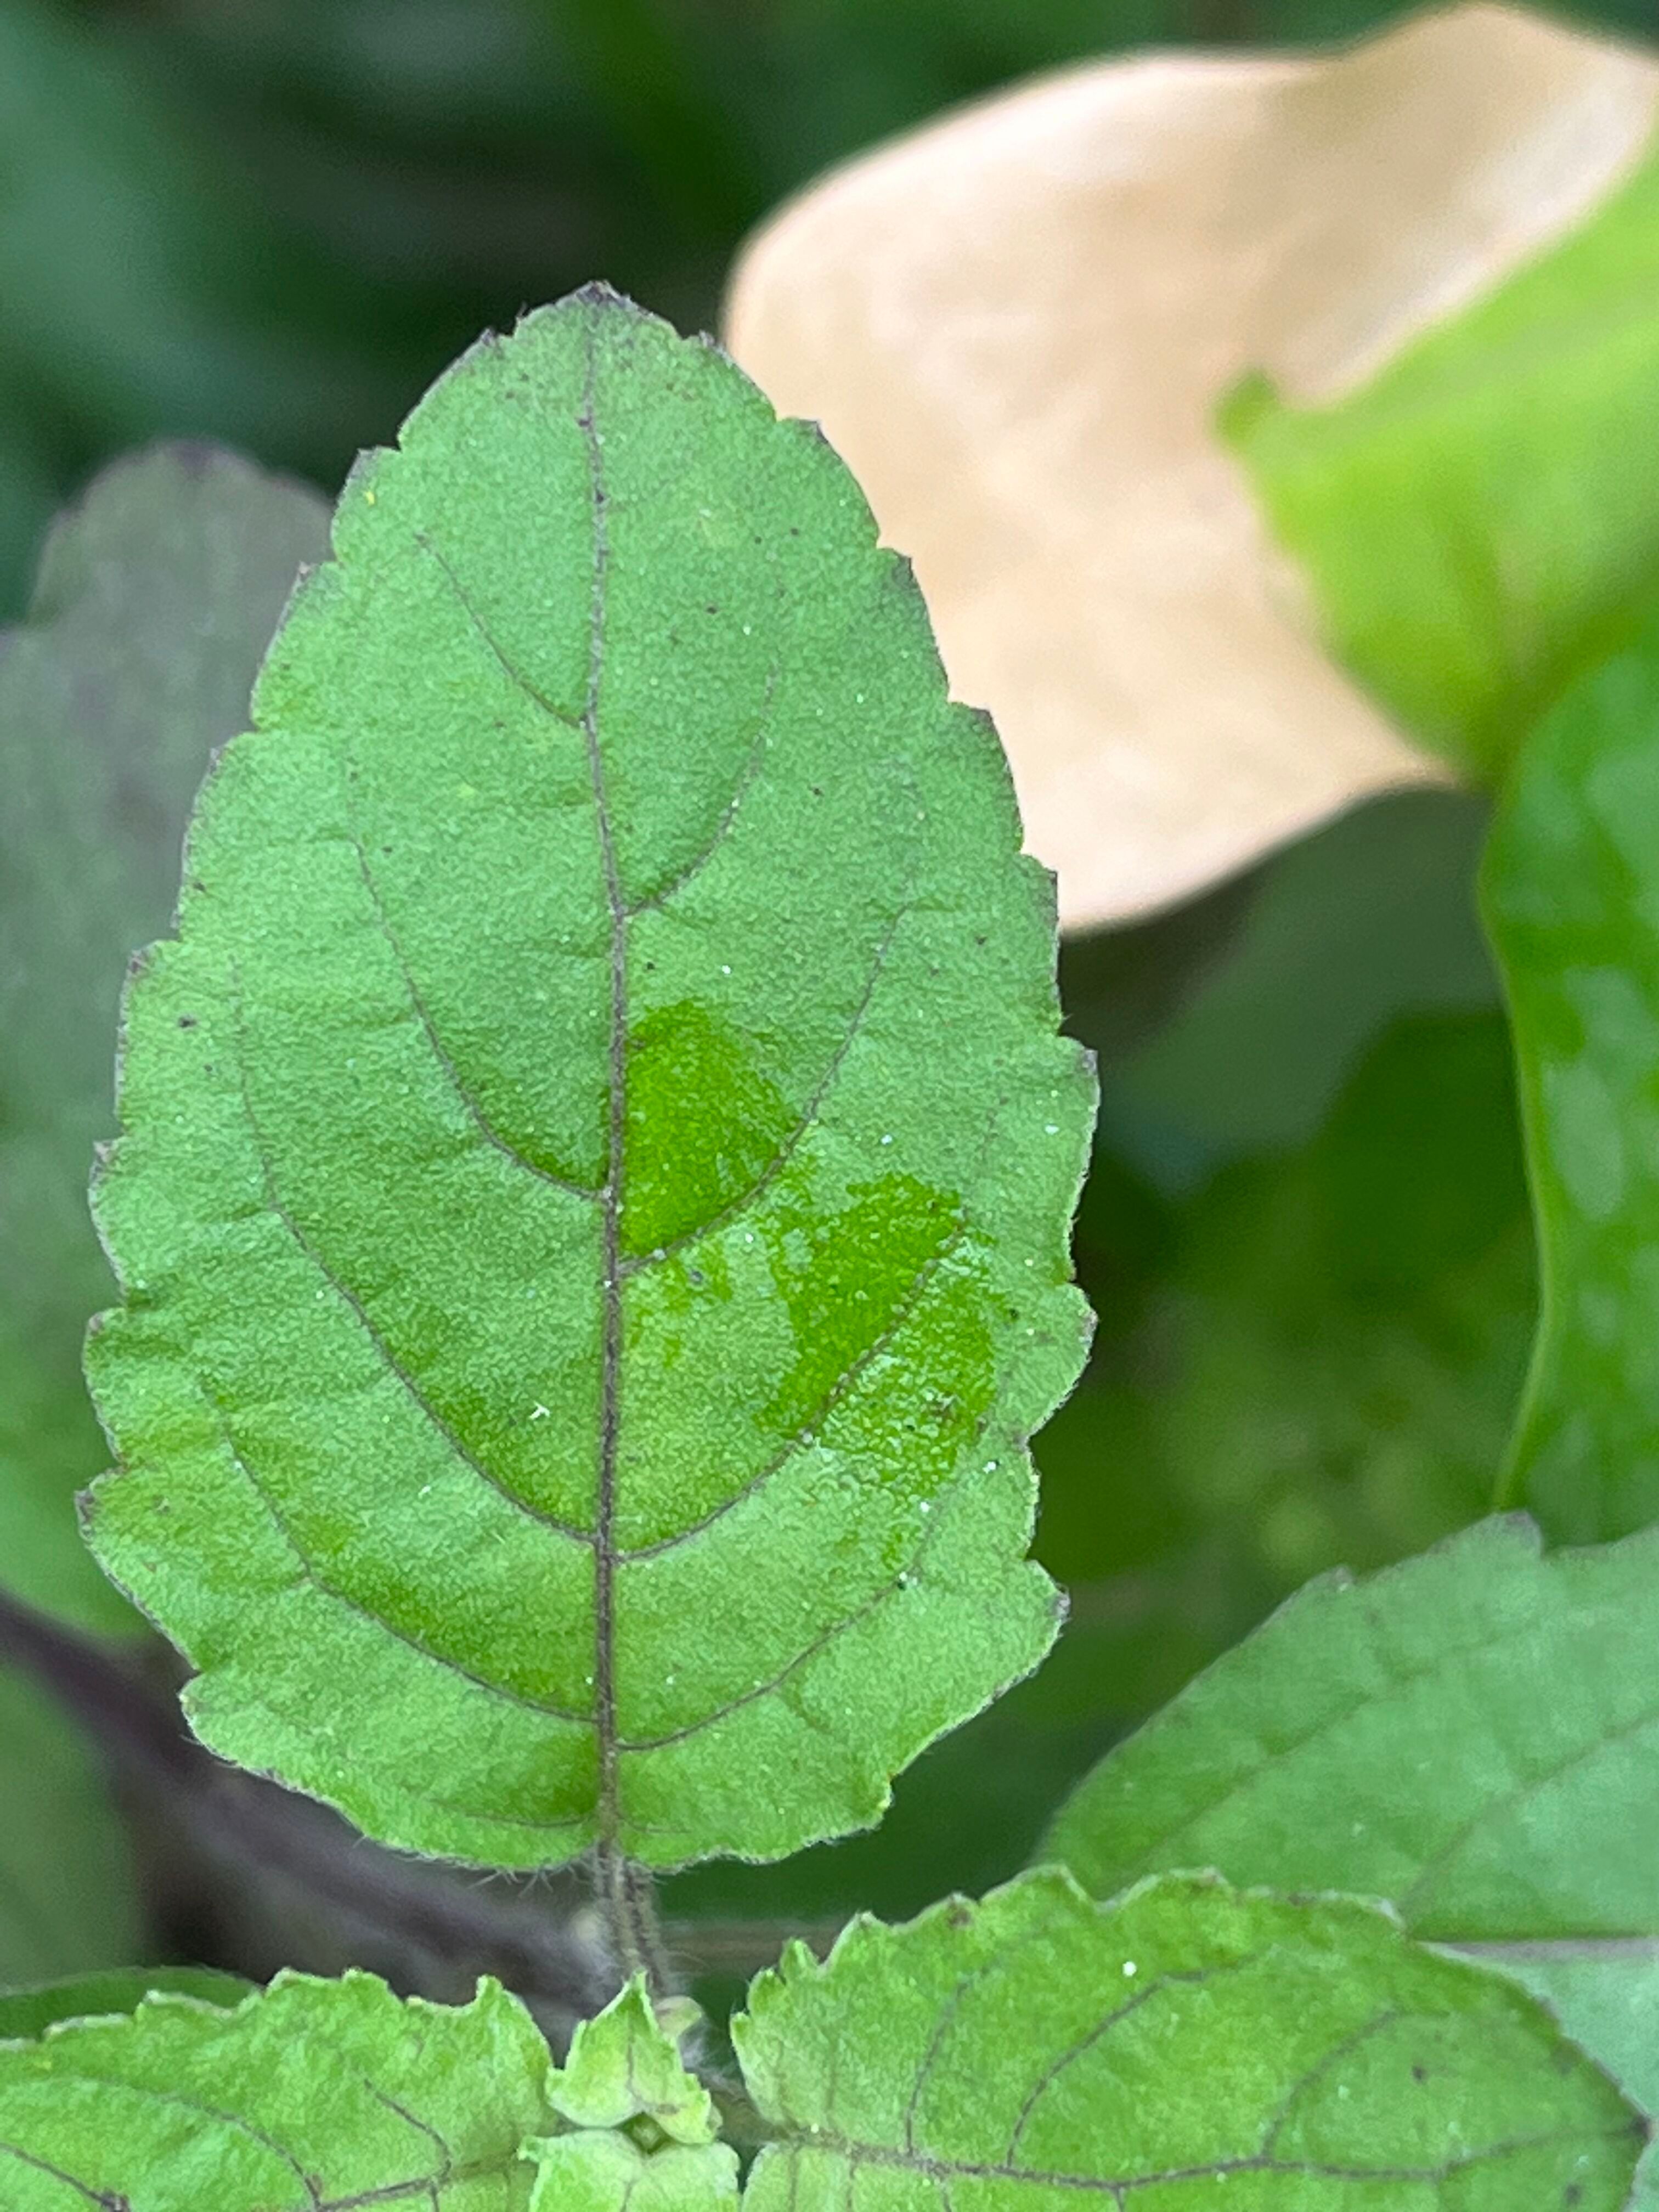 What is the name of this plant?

tulshi
